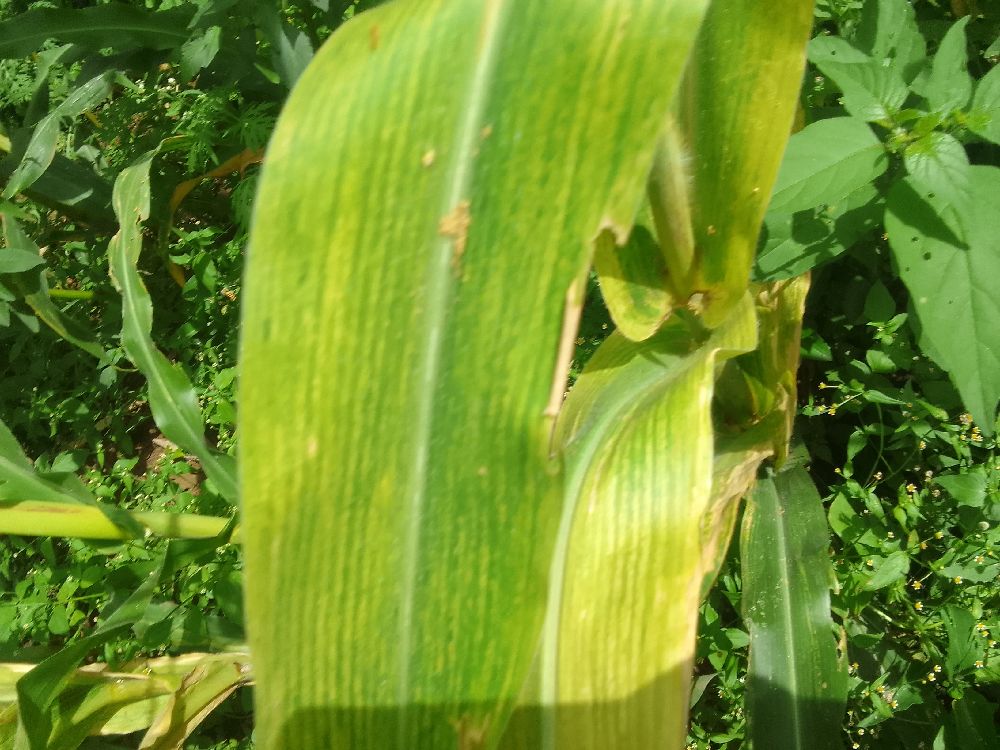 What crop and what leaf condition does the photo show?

maize, maize lethal necrosis
